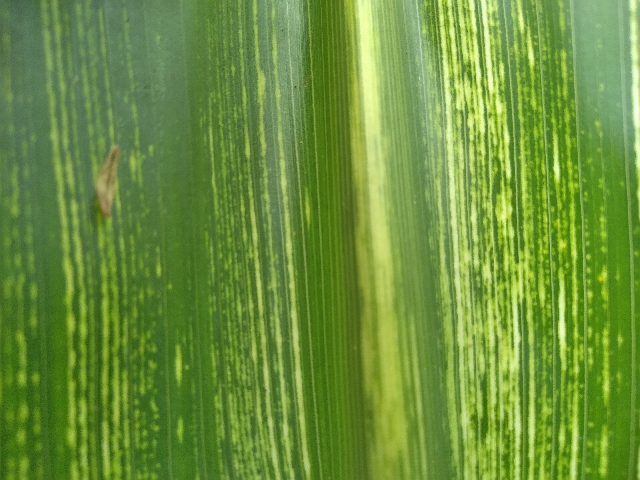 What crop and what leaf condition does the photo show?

maize, maize streak virus
